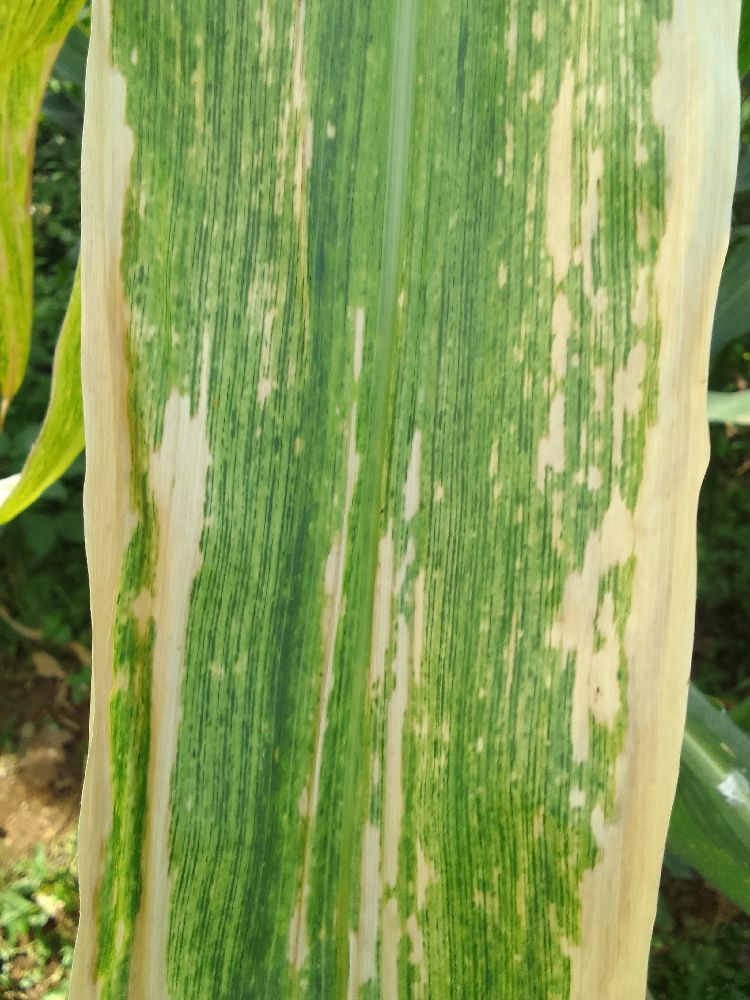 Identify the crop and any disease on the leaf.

maize, maize lethal necrosis
